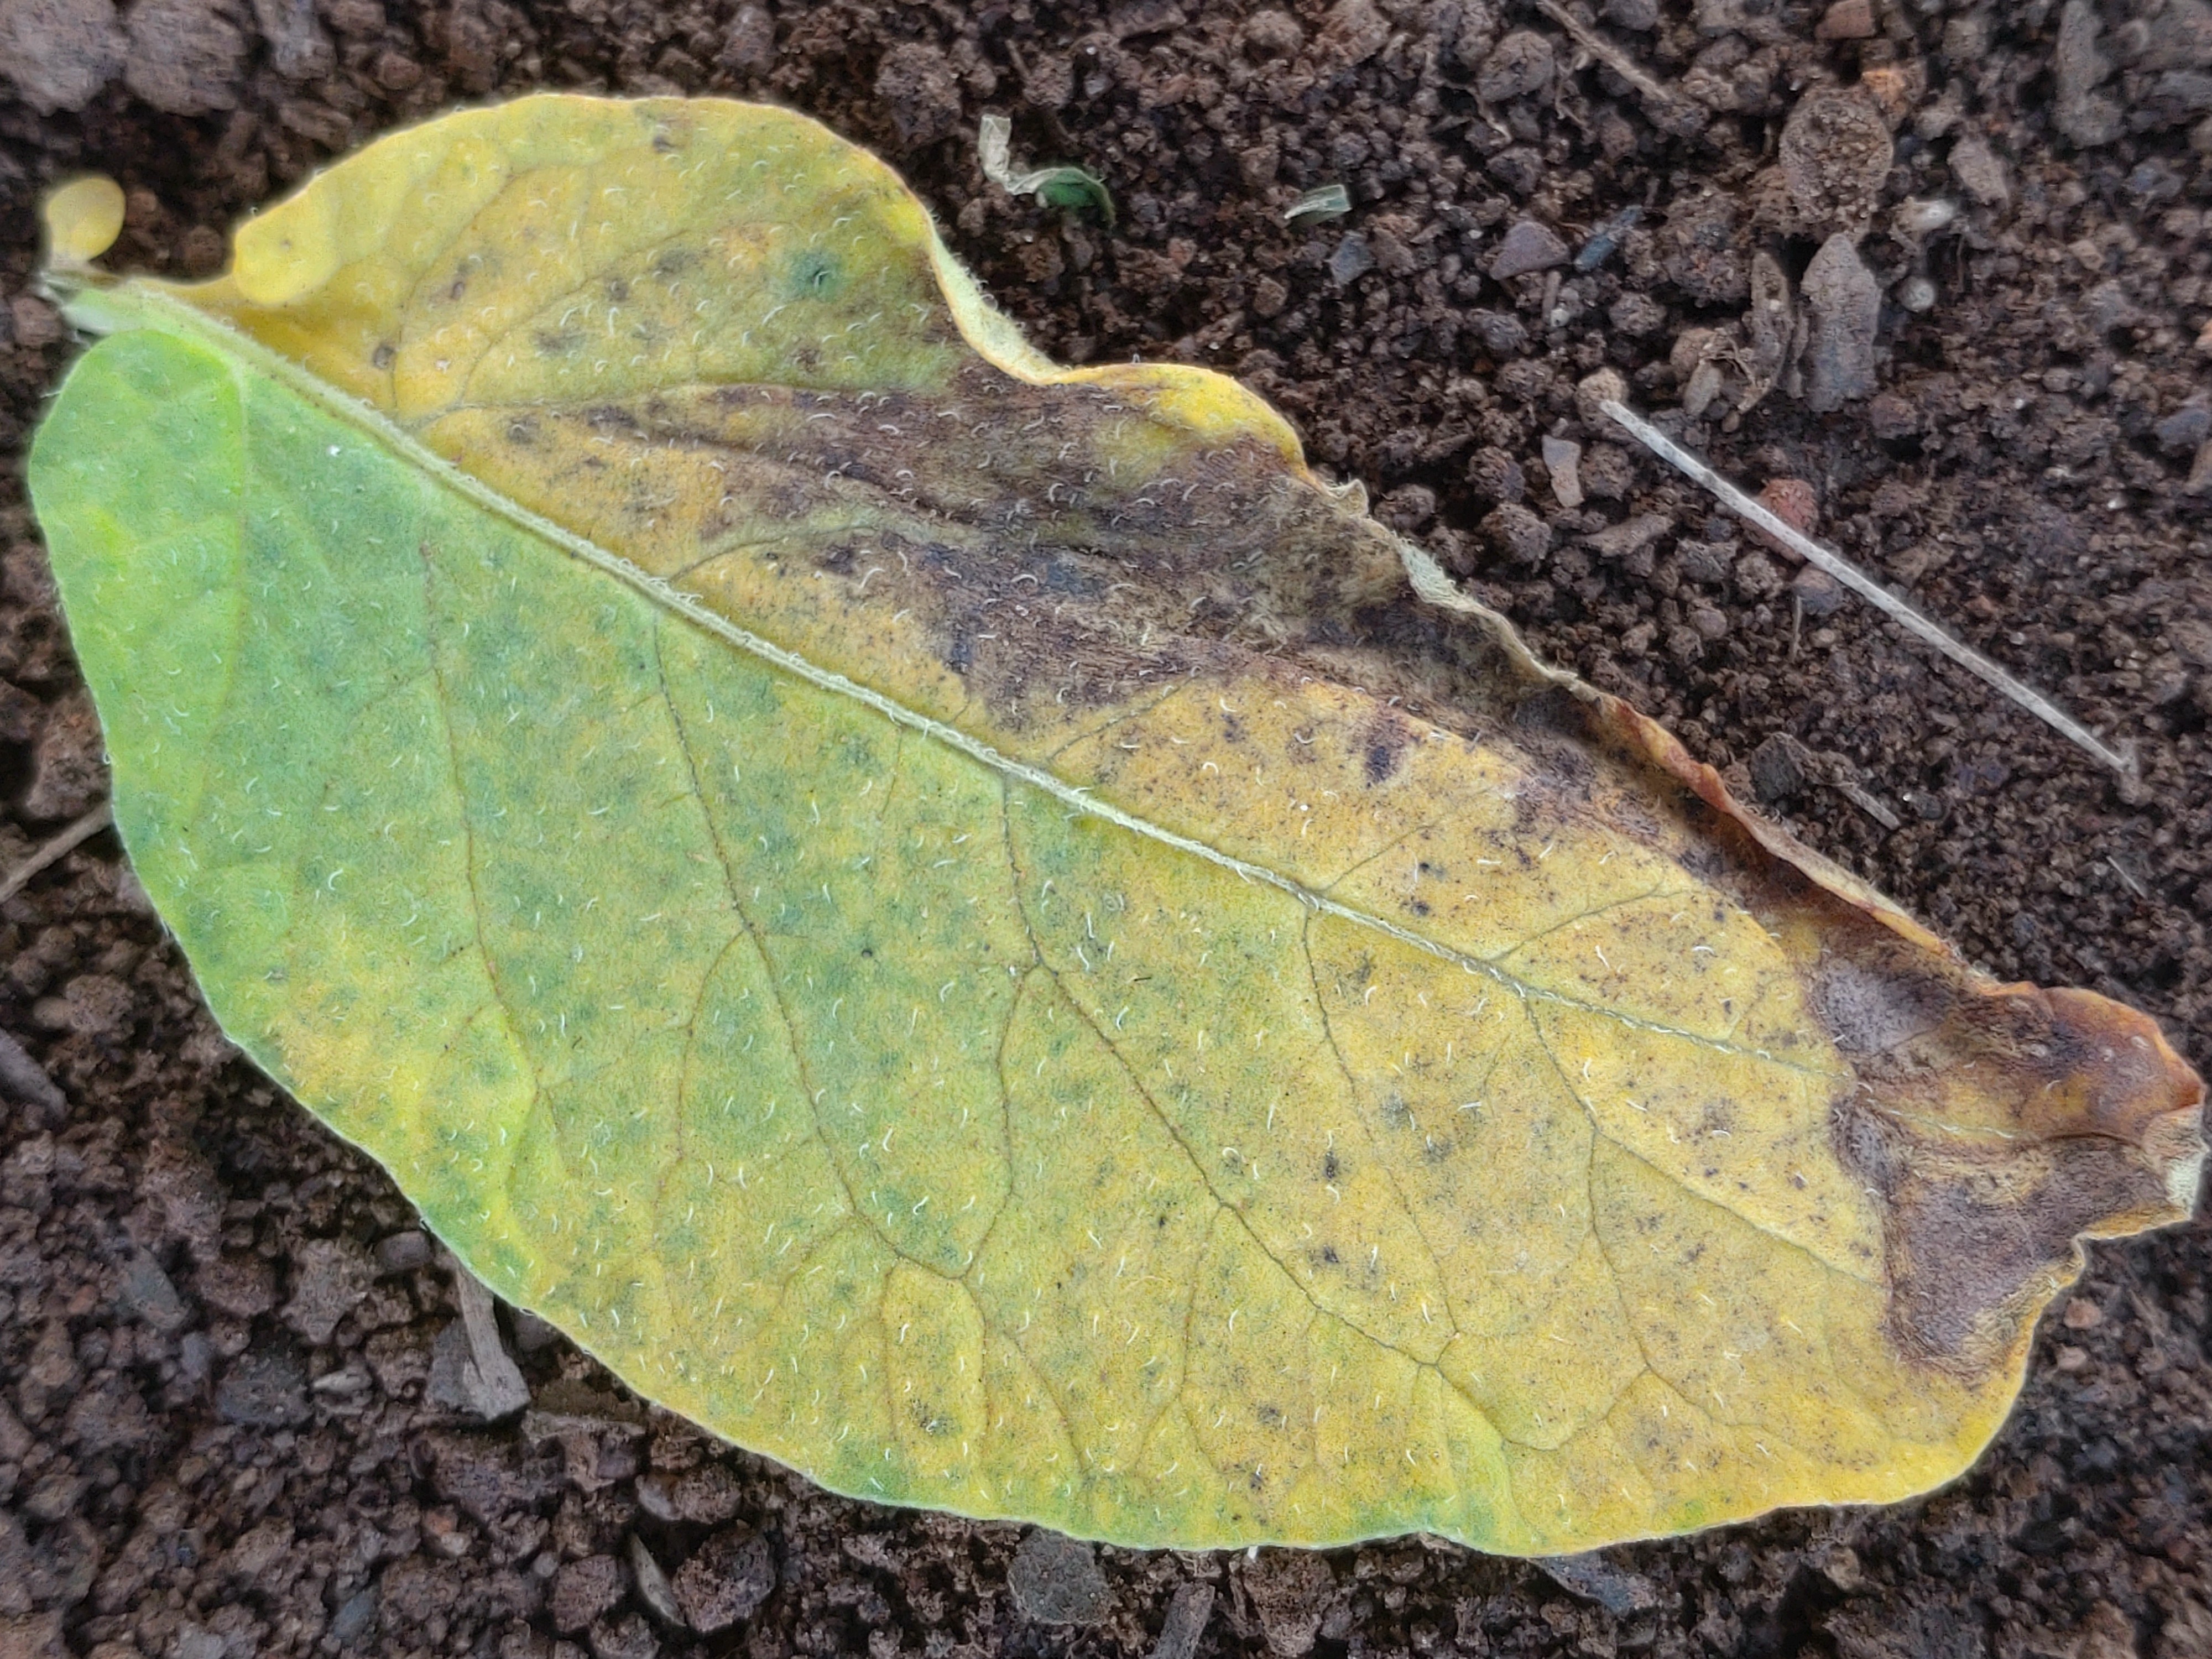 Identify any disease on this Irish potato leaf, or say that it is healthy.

late blight
